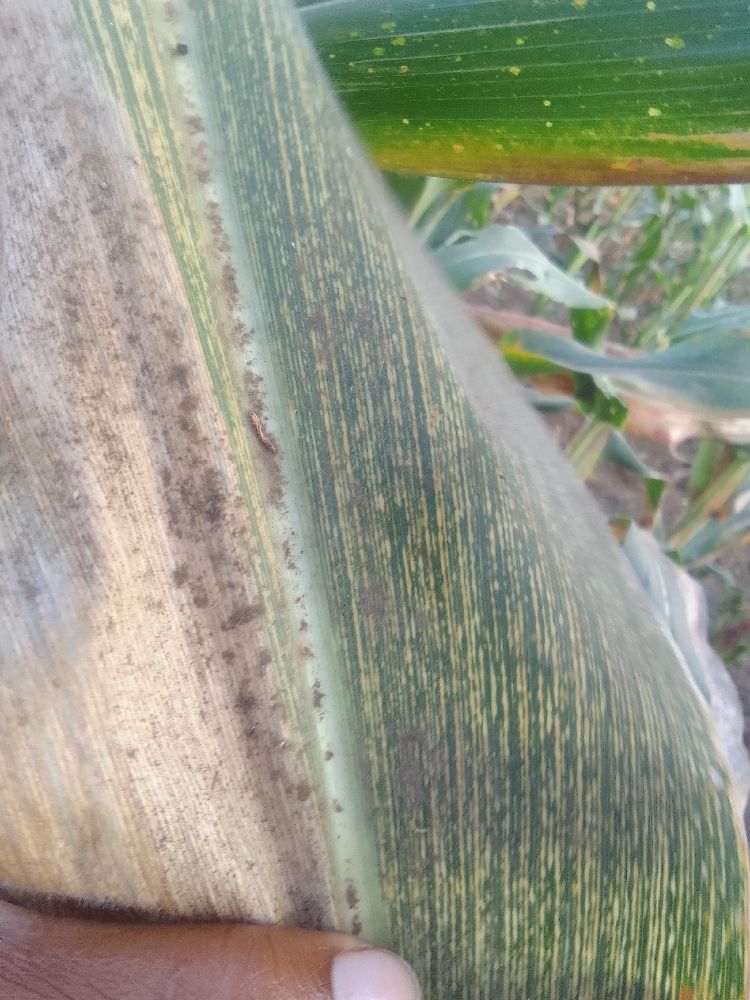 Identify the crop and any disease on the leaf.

maize, maize streak virus
